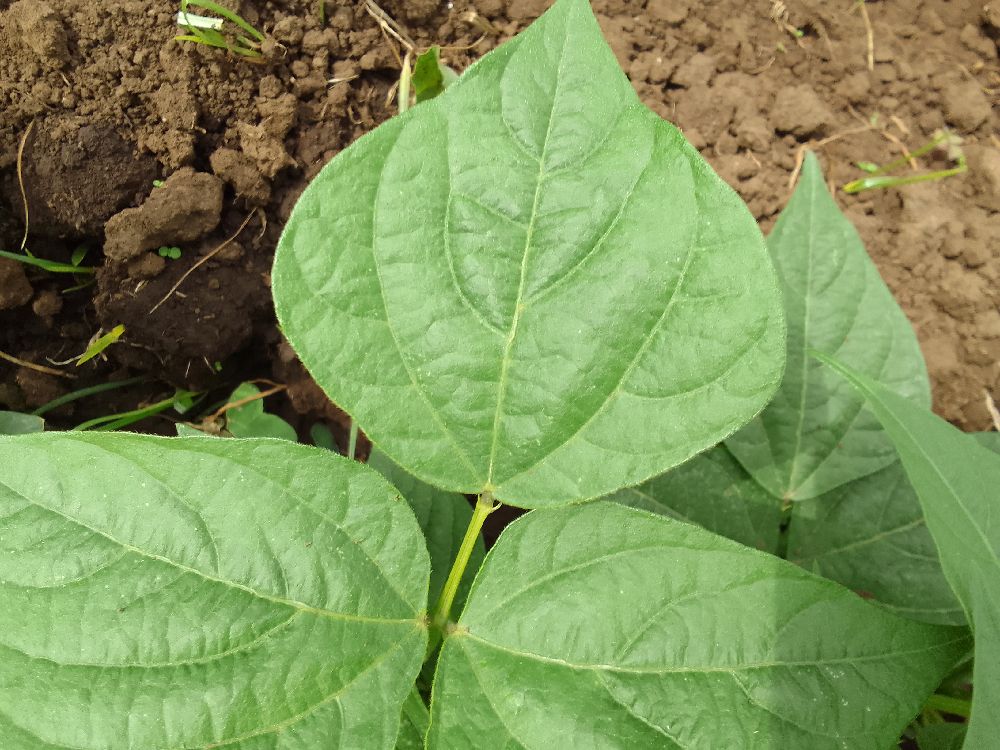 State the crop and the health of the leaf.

common bean, healthy
